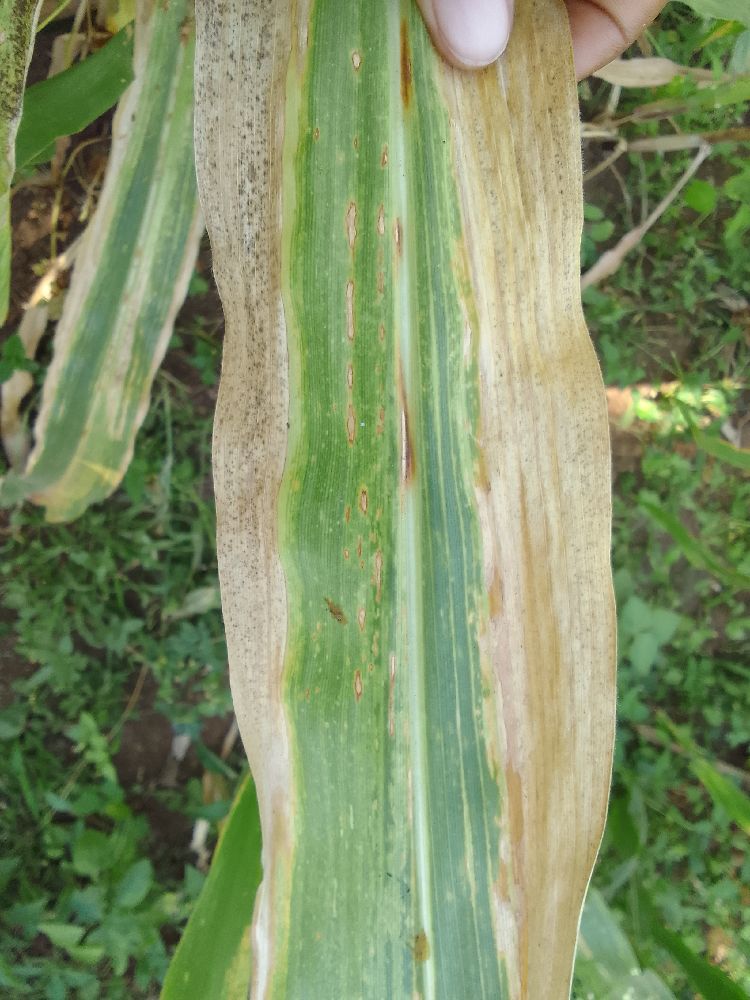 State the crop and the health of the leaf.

maize, maize lethal necrosis
